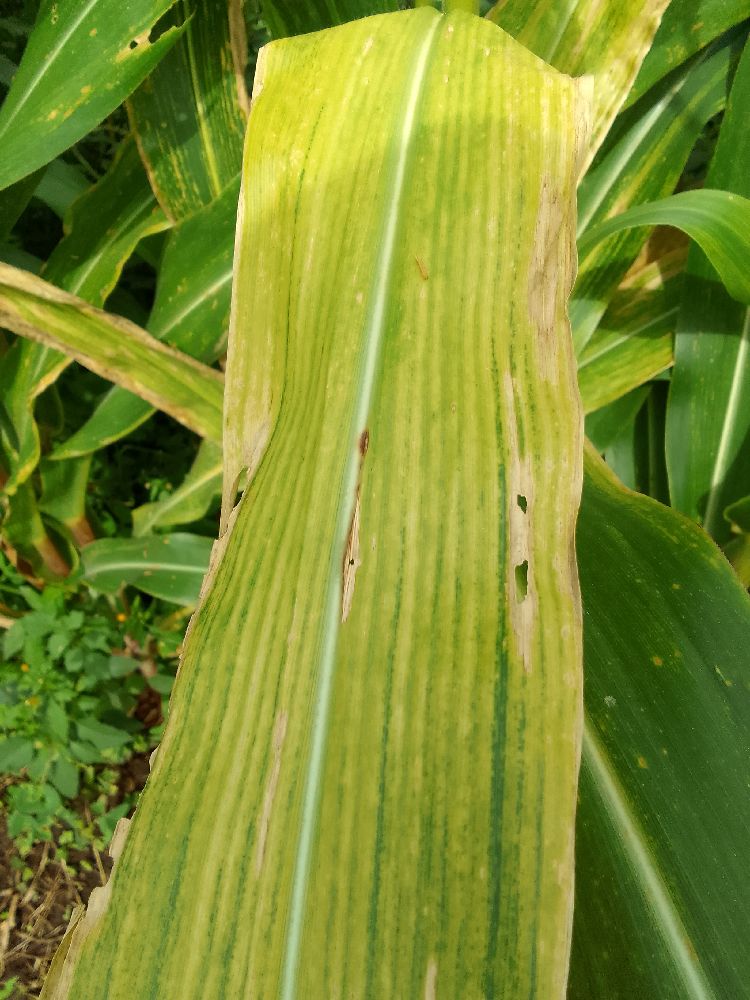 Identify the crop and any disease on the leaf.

maize, maize lethal necrosis
